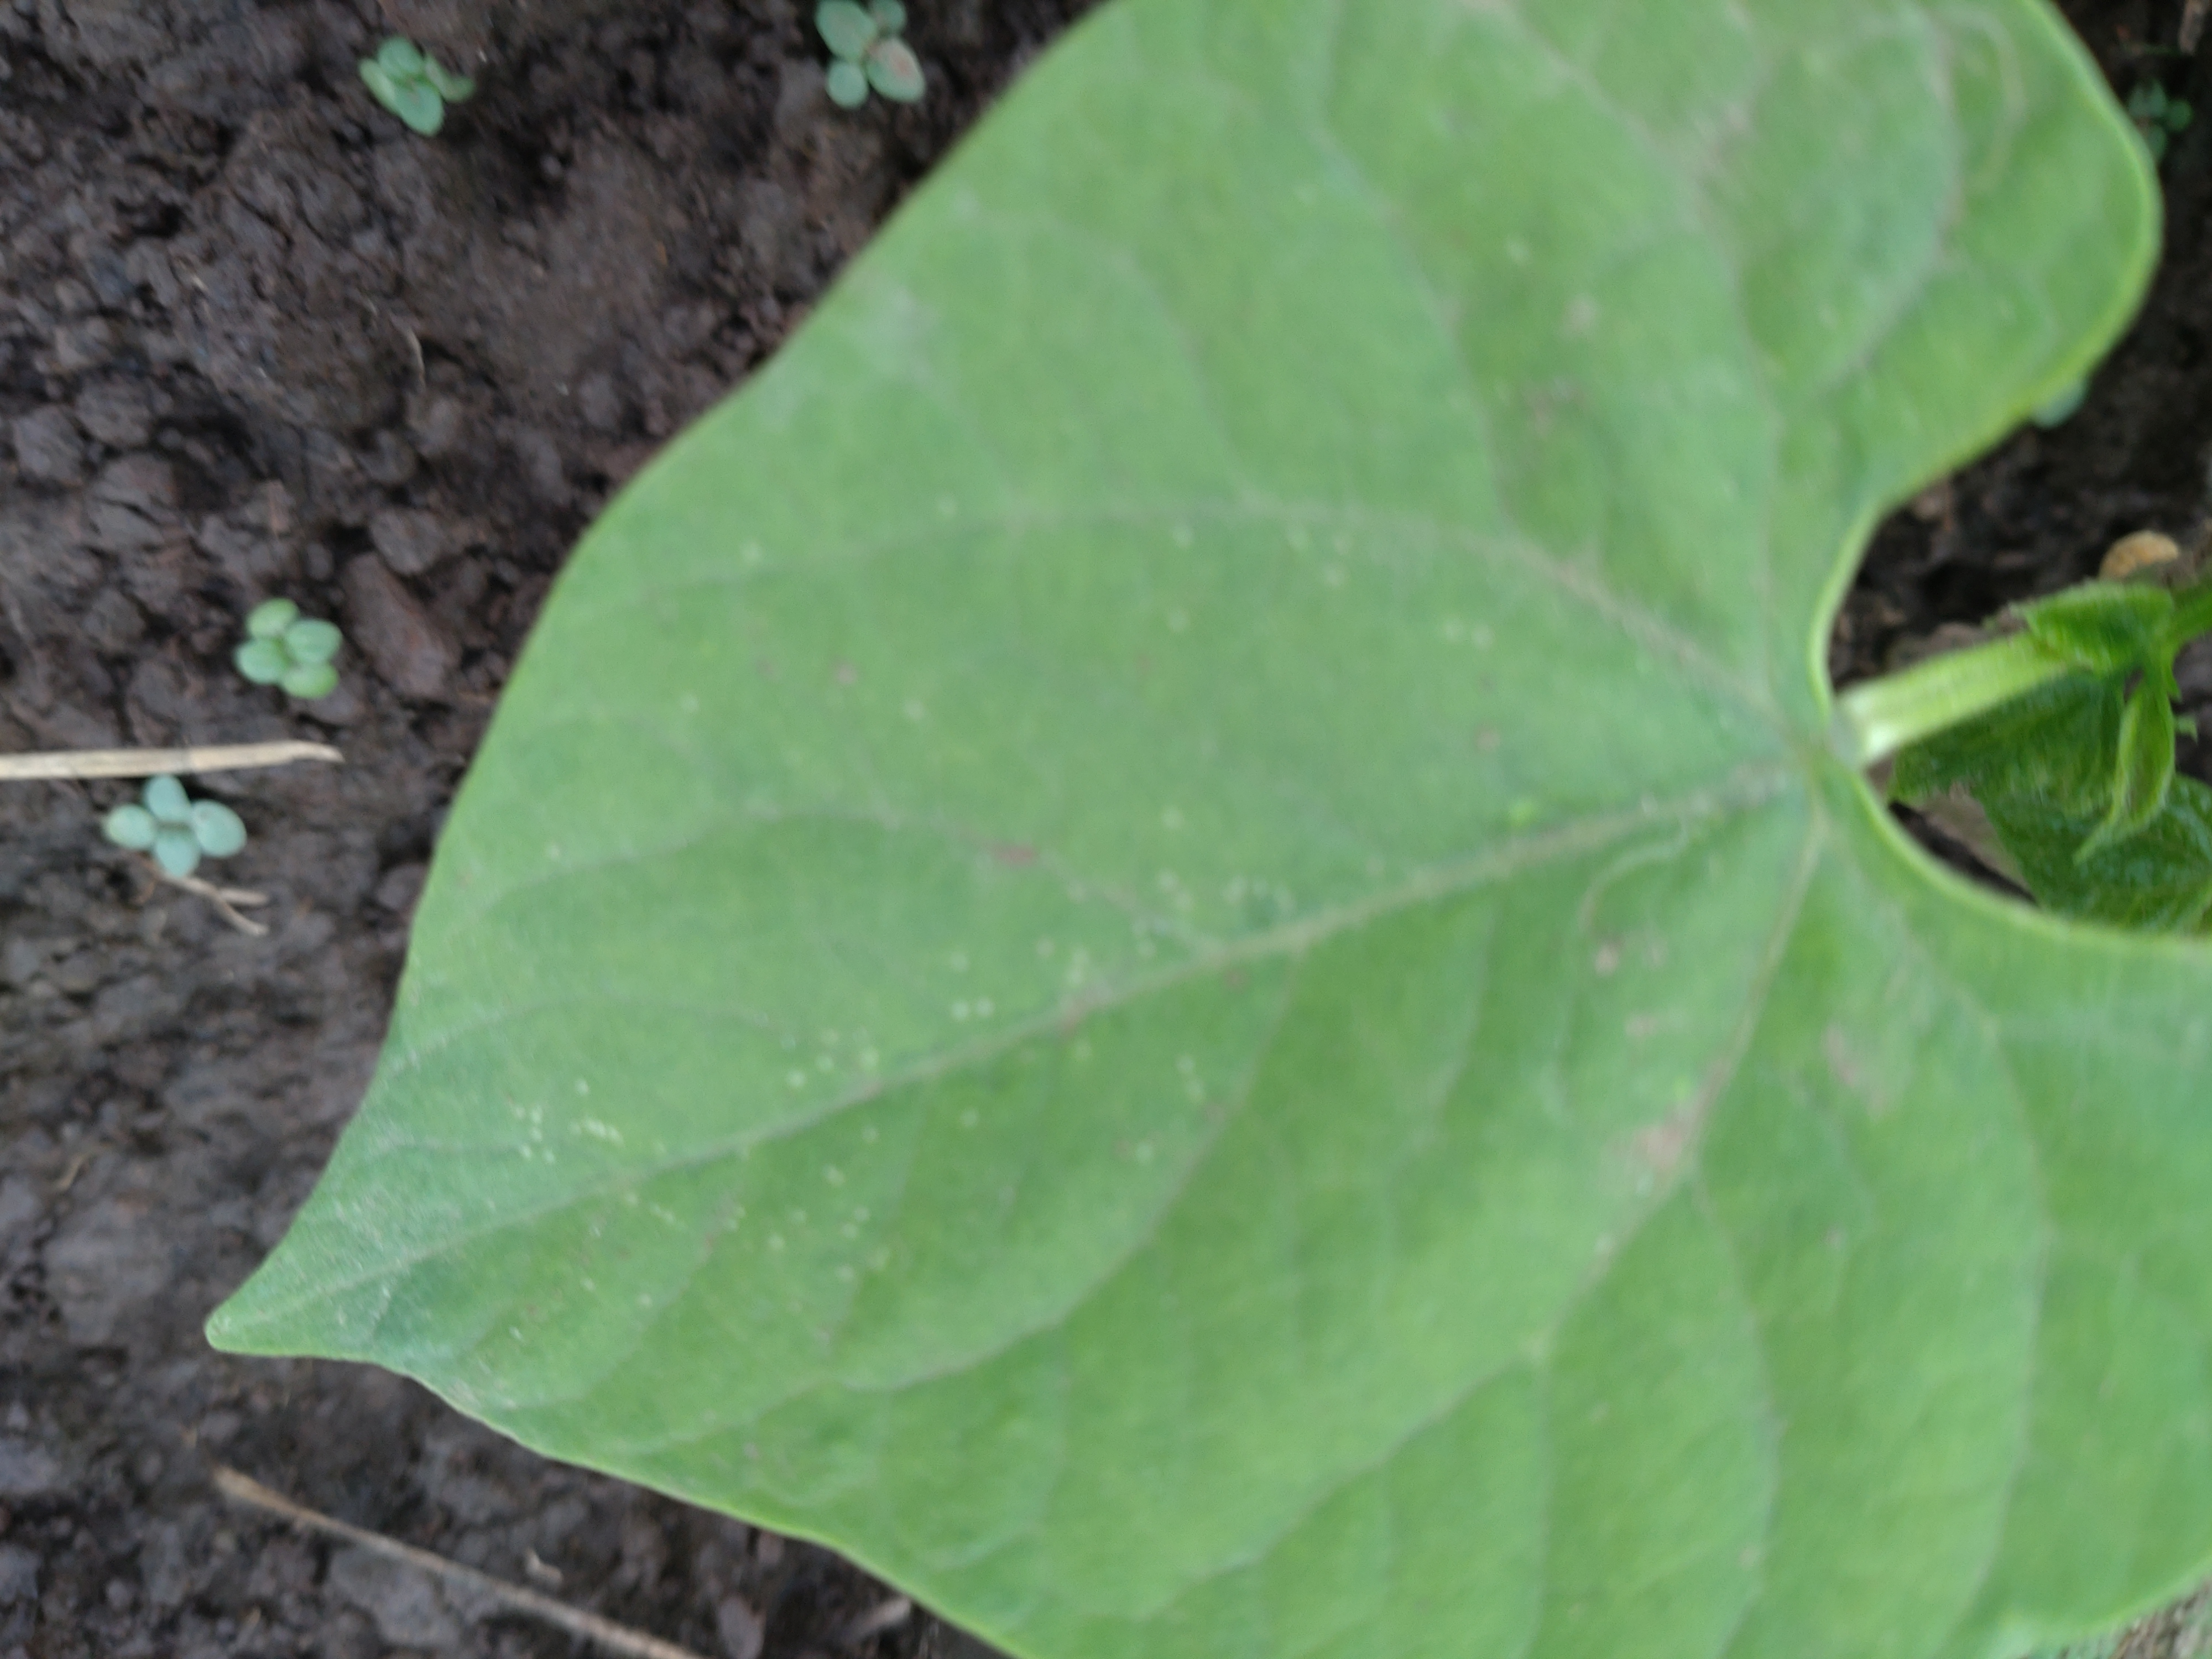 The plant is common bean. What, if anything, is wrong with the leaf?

healthy
